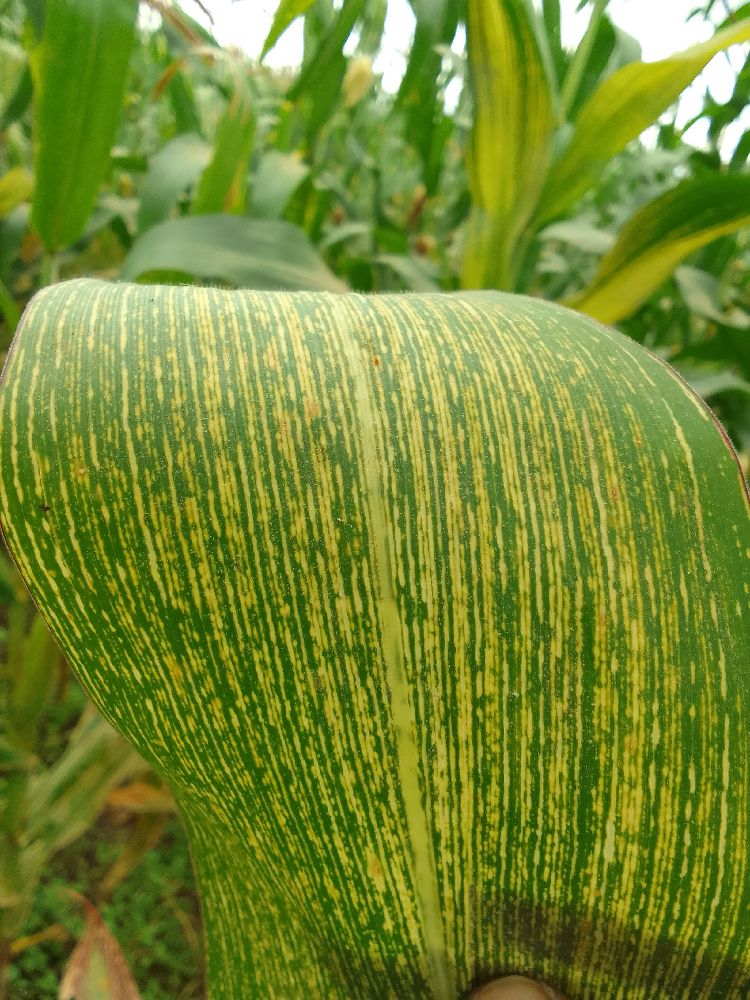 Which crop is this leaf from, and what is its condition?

maize, maize streak virus
